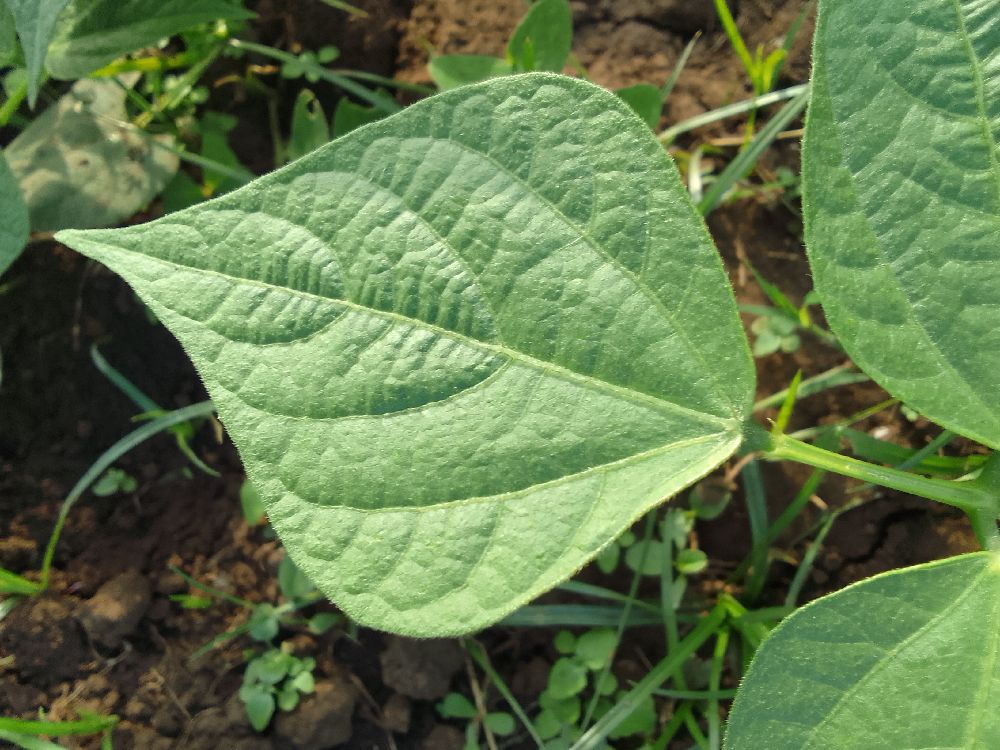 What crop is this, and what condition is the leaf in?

common bean, healthy
